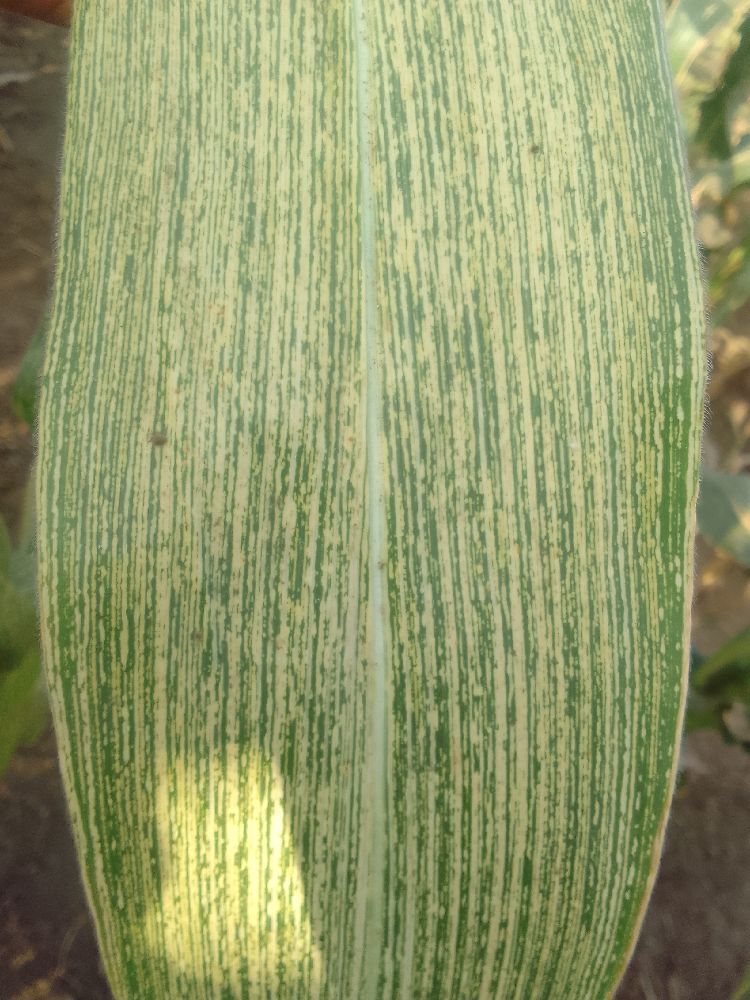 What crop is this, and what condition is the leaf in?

maize, maize streak virus
